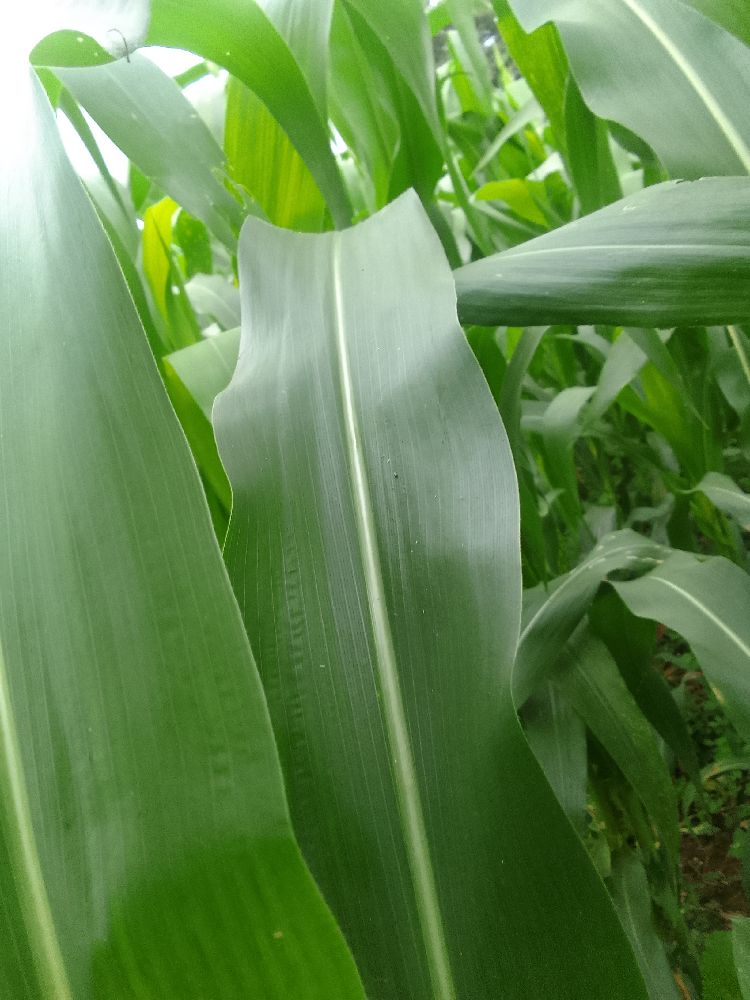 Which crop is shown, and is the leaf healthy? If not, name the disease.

maize, healthy
